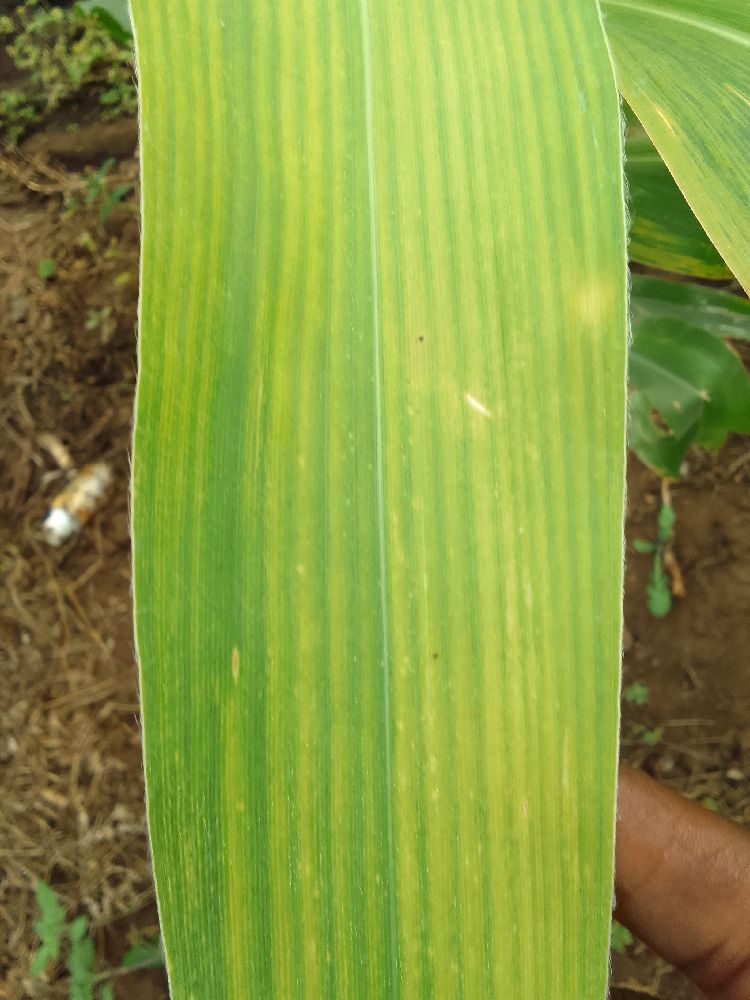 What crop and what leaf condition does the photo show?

maize, maize lethal necrosis
